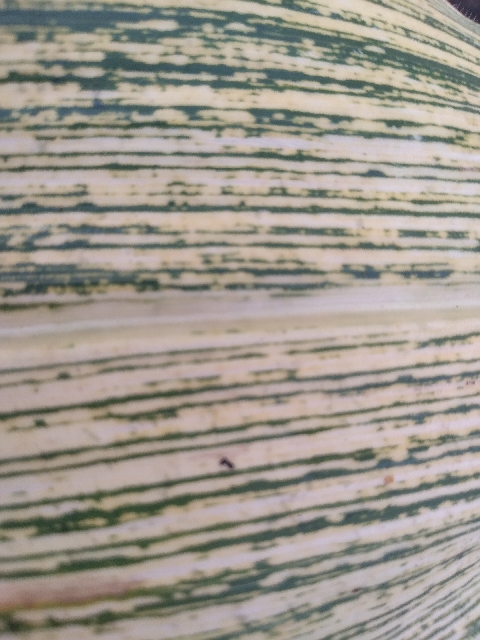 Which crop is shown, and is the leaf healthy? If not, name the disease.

maize, maize streak virus
